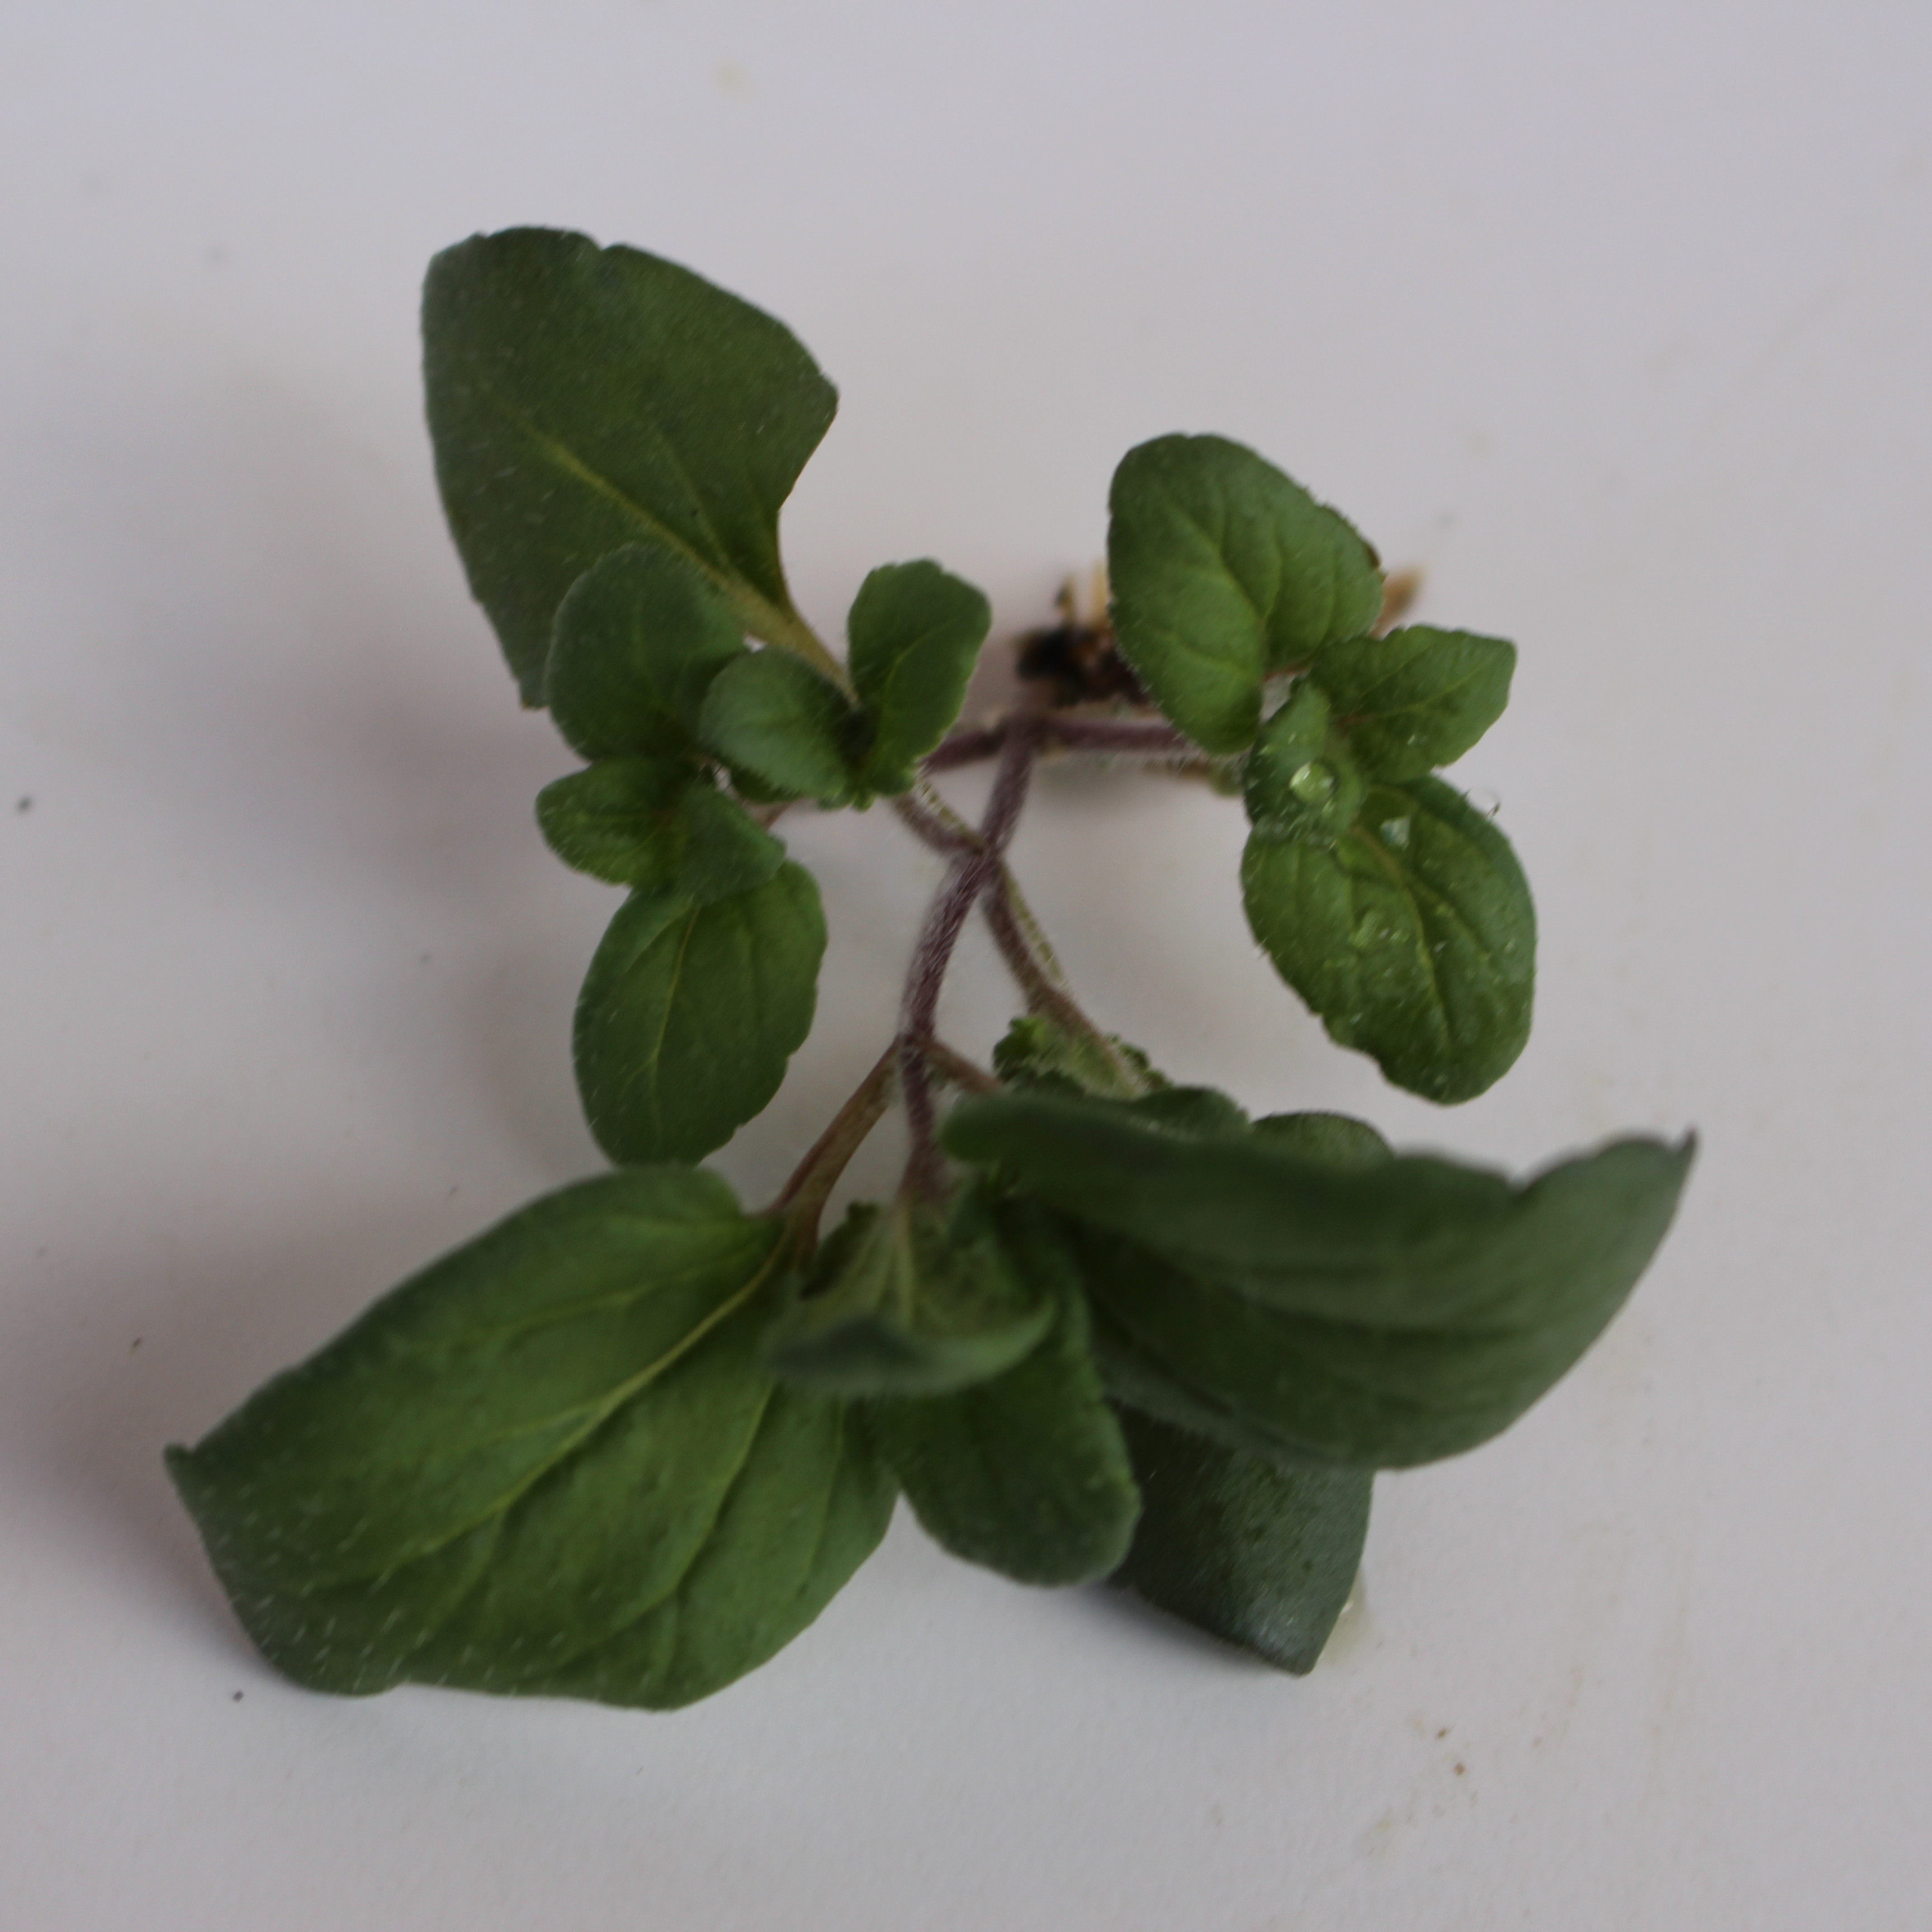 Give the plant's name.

Veronica persica
